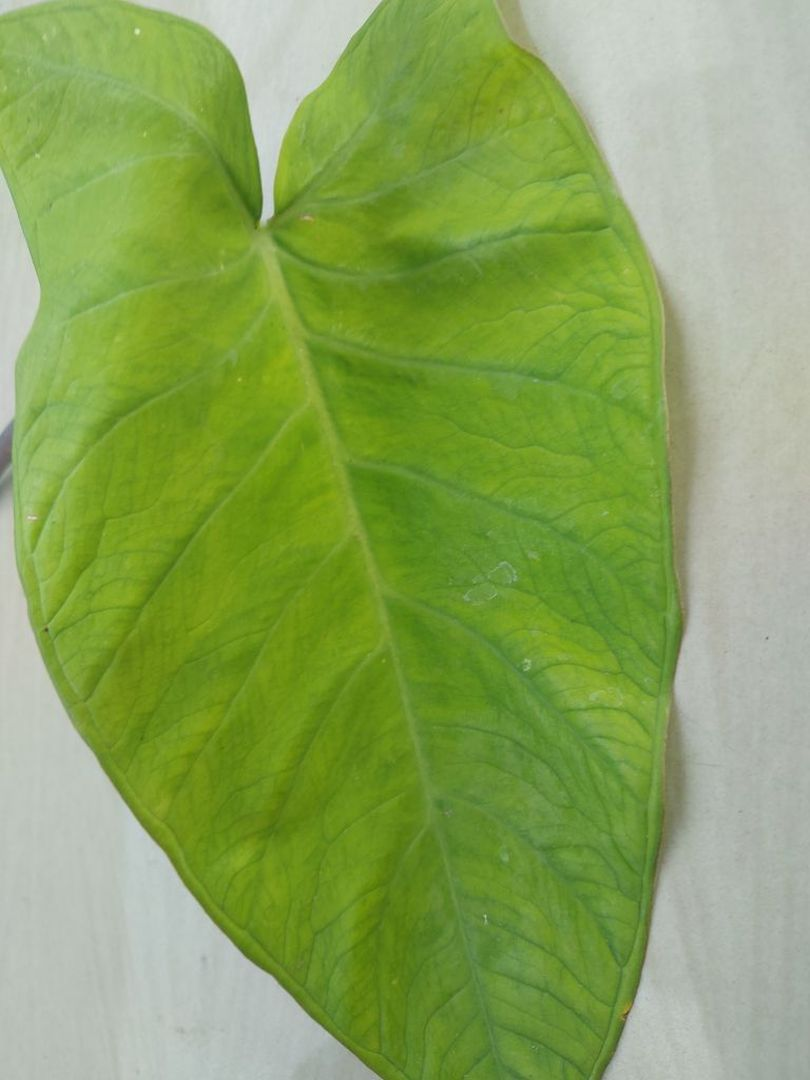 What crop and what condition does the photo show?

taro, mosaic
